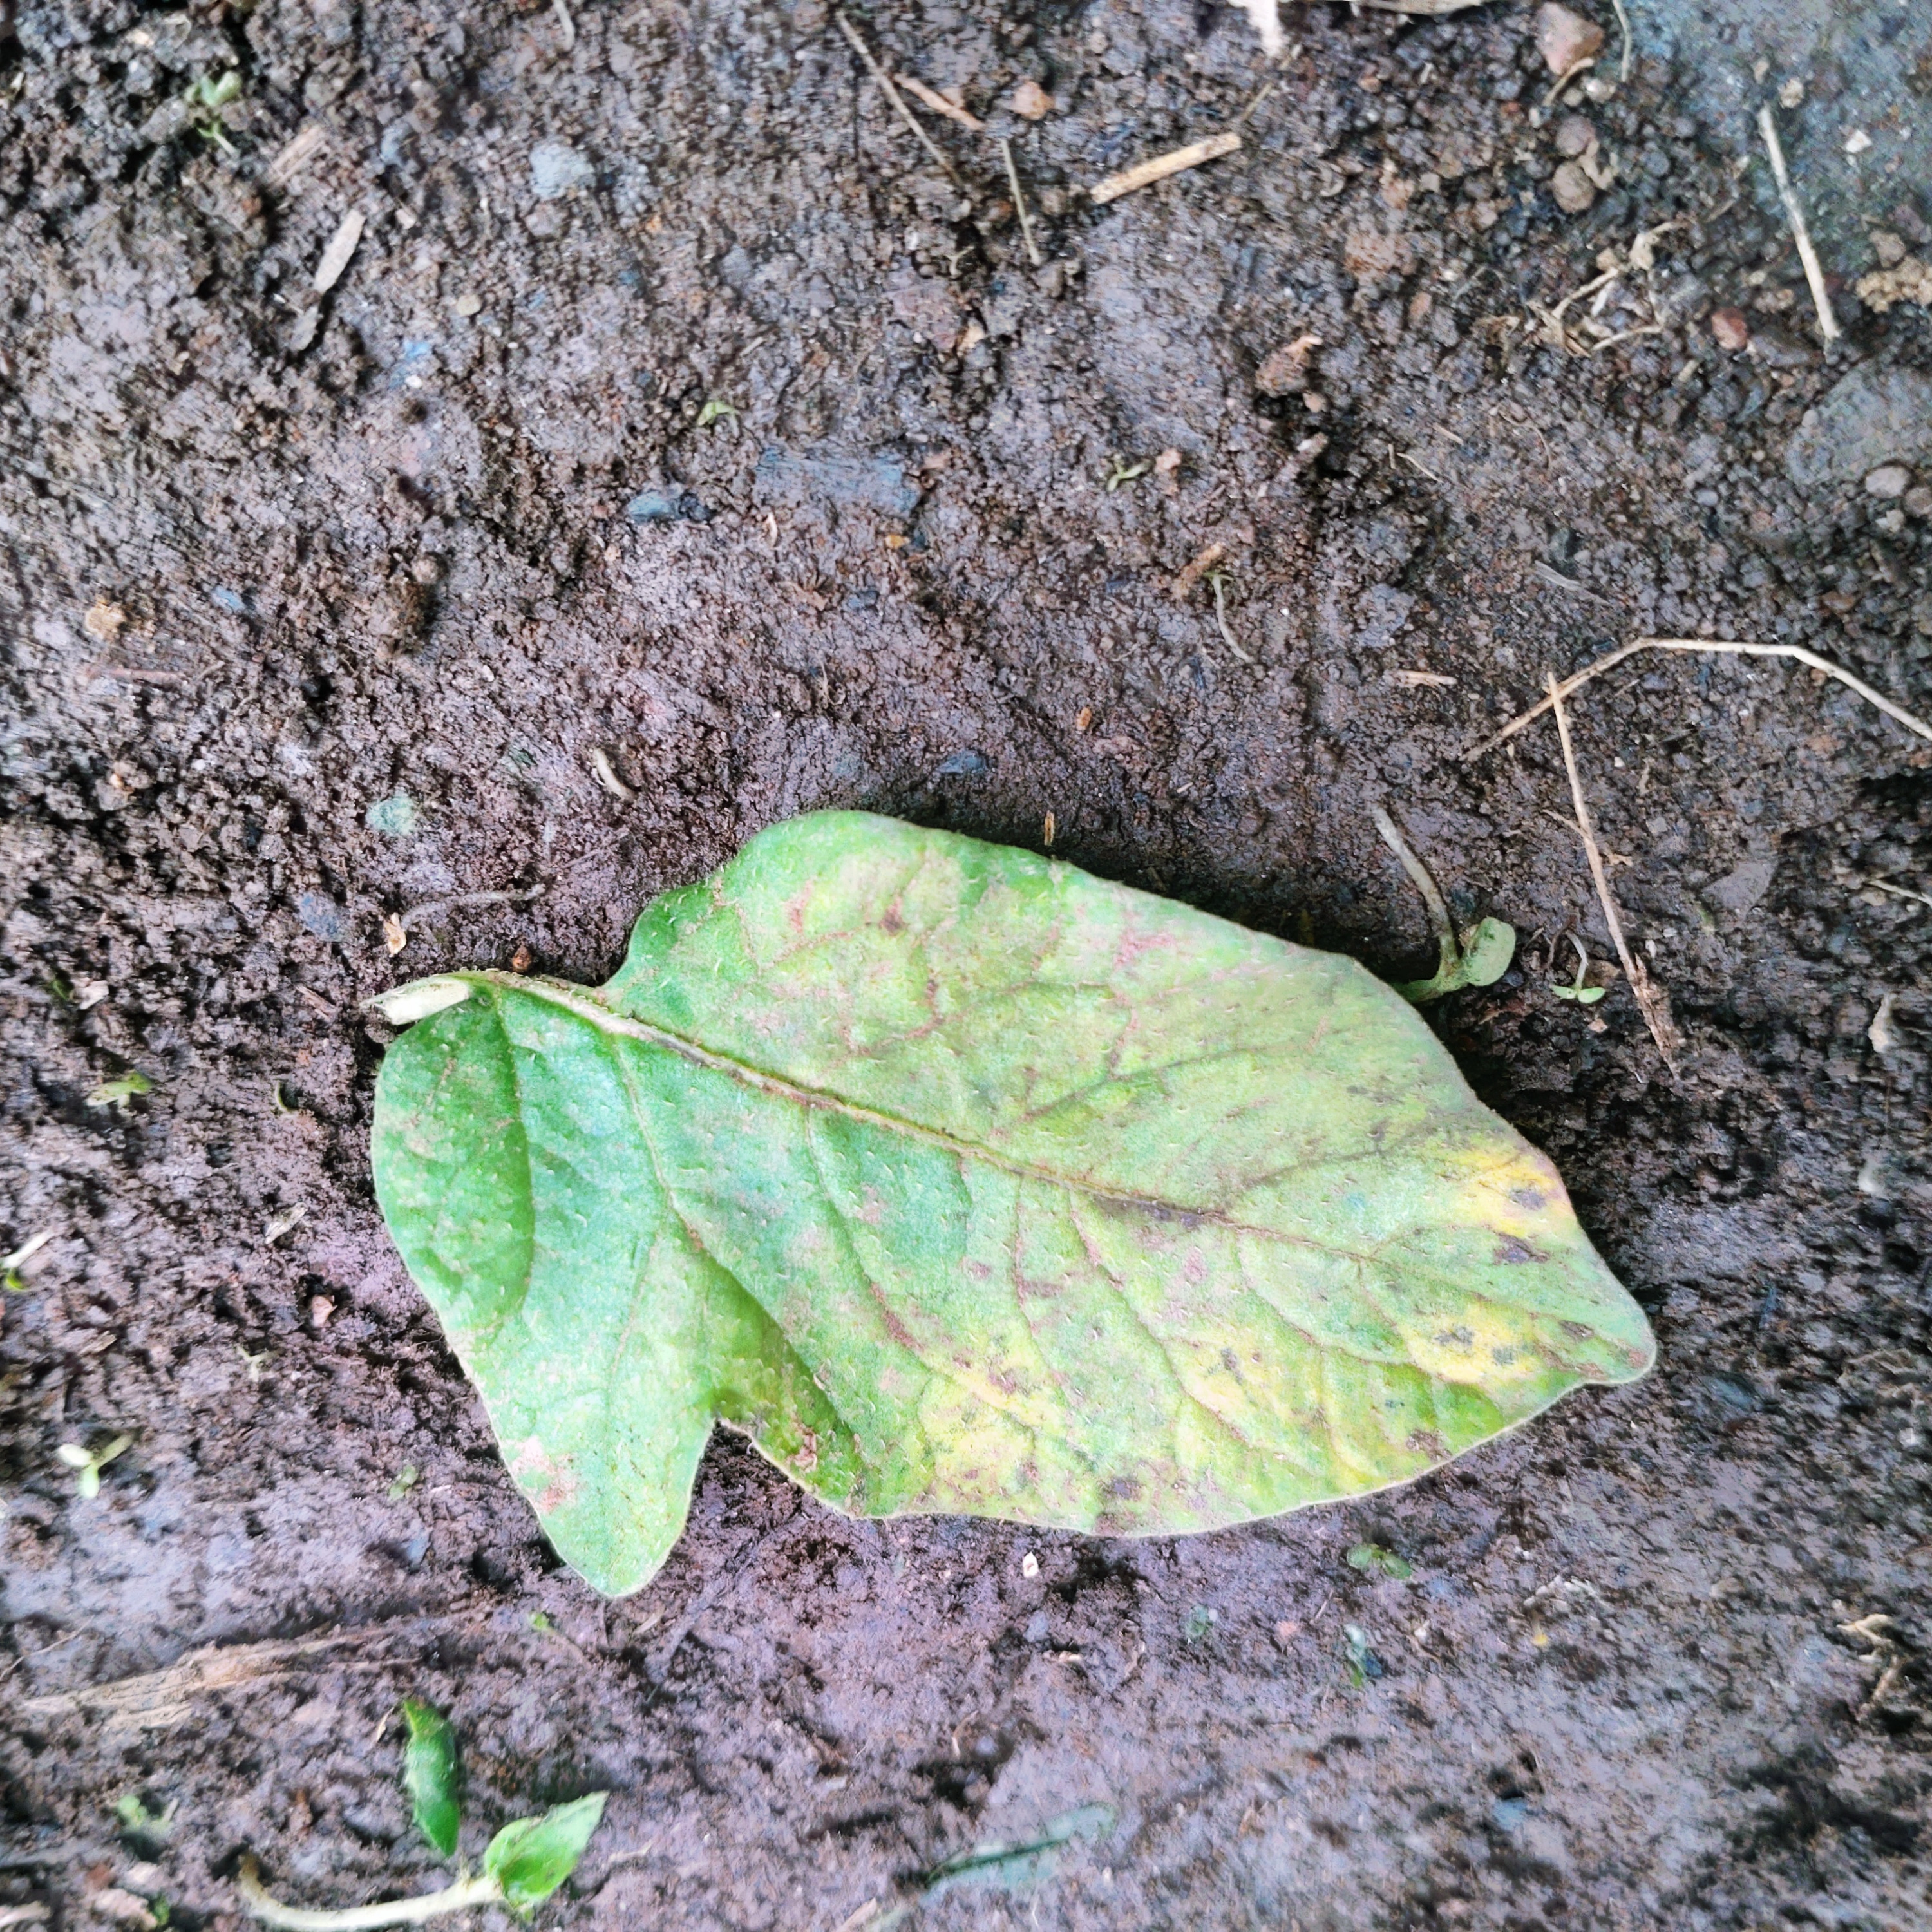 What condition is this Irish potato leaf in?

late blight
